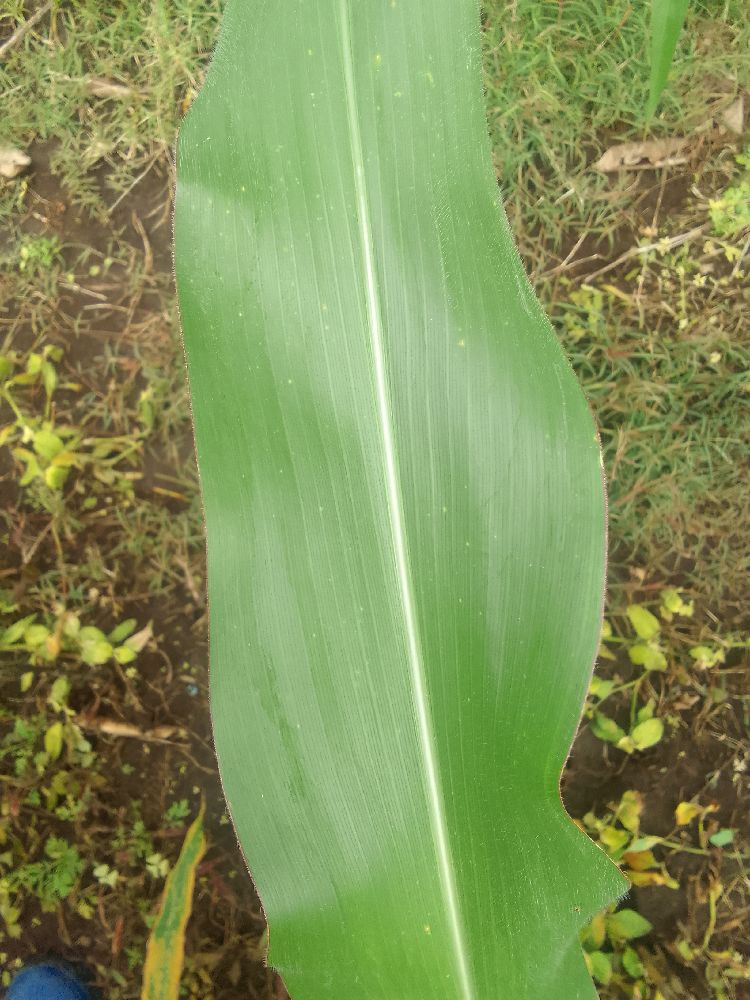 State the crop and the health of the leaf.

maize, healthy
